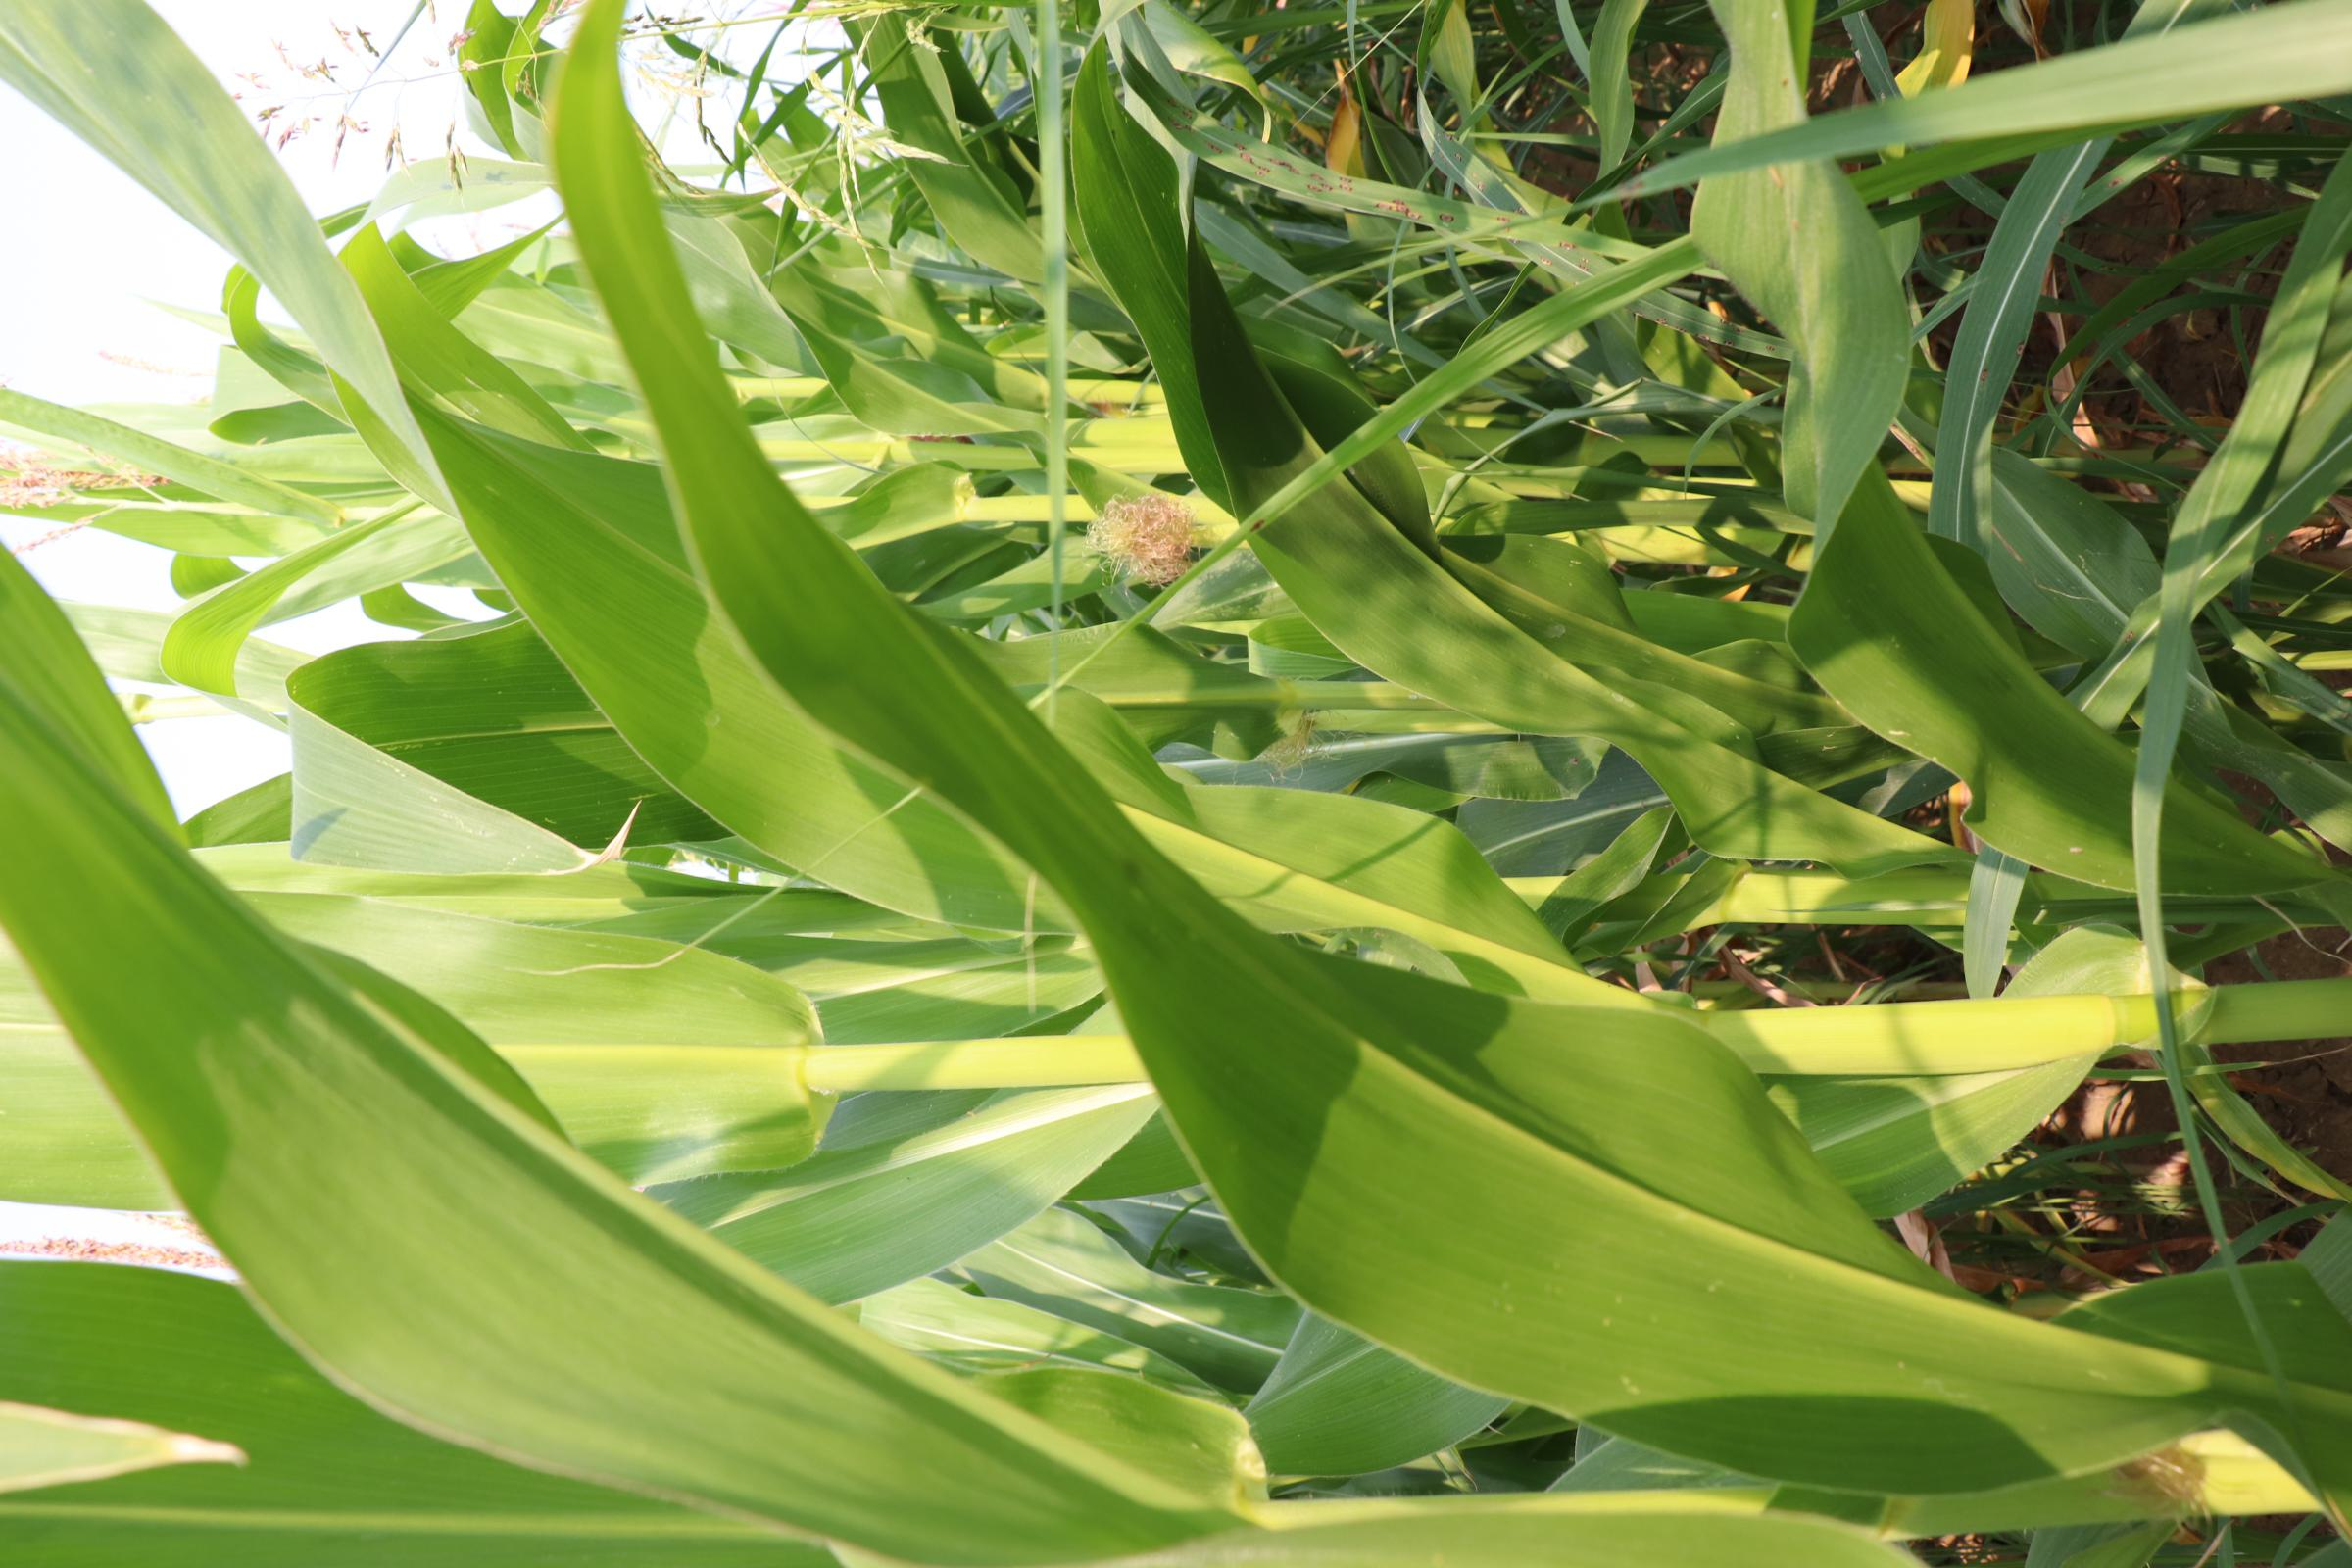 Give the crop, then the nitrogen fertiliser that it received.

maize, no added nitrogen
